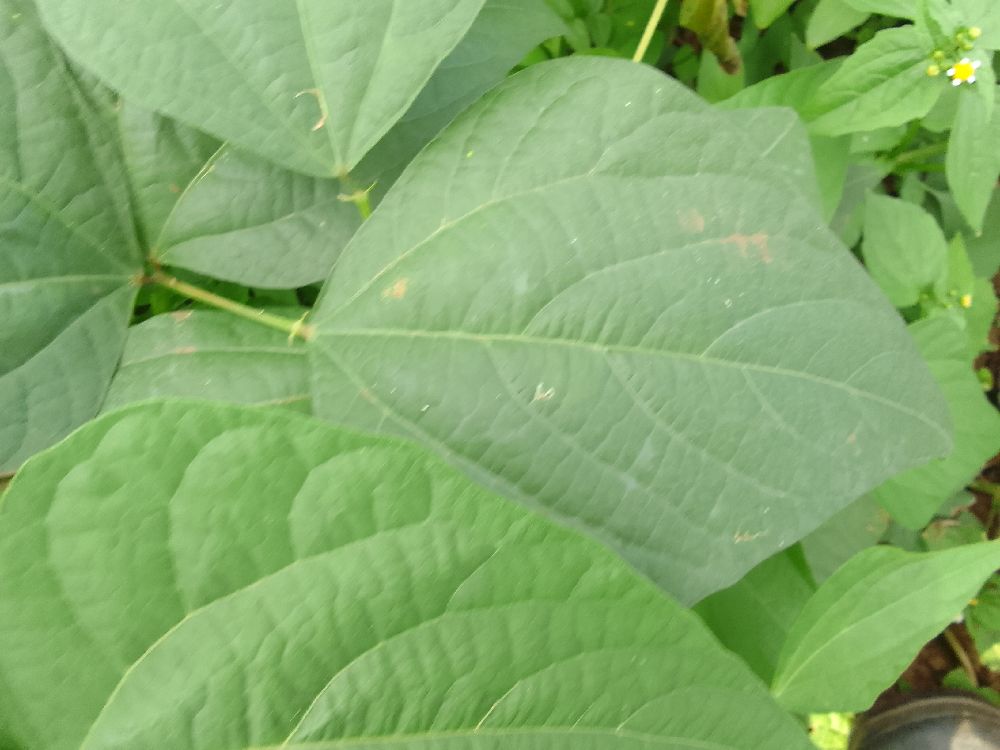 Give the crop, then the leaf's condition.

common bean, healthy
